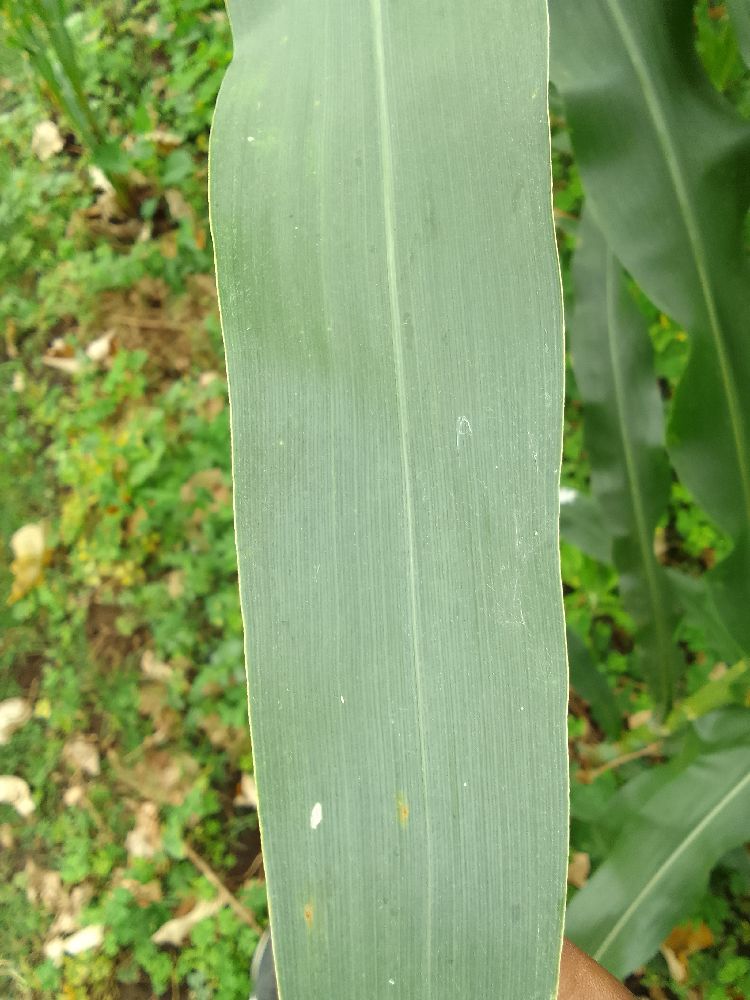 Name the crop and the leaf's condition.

maize, healthy
